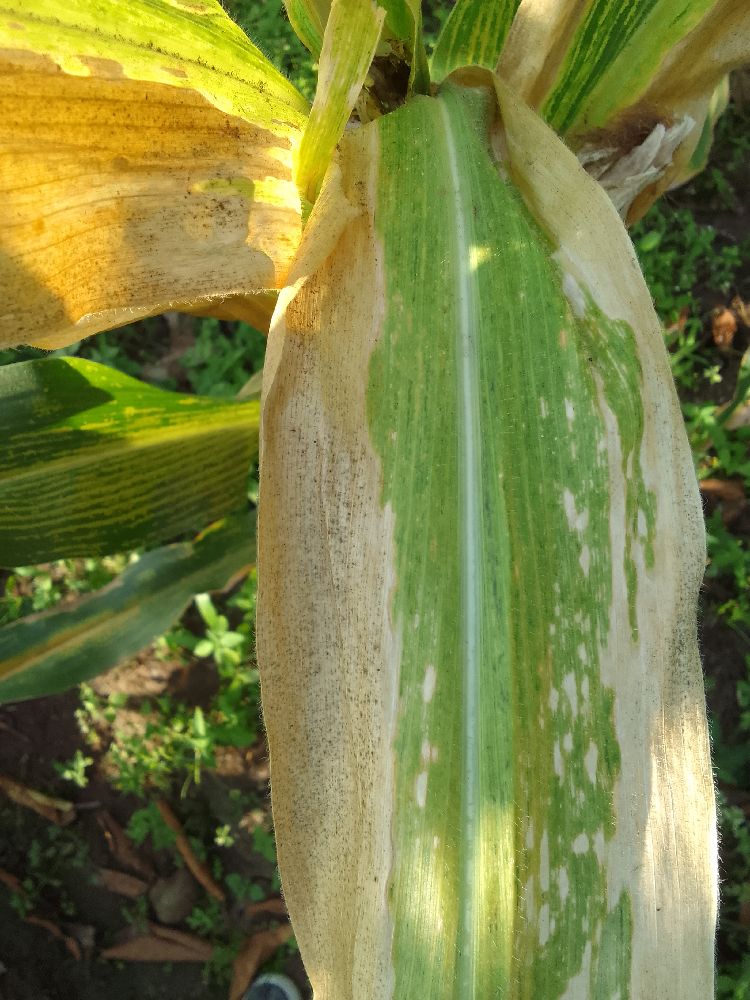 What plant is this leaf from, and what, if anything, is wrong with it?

maize, maize lethal necrosis
